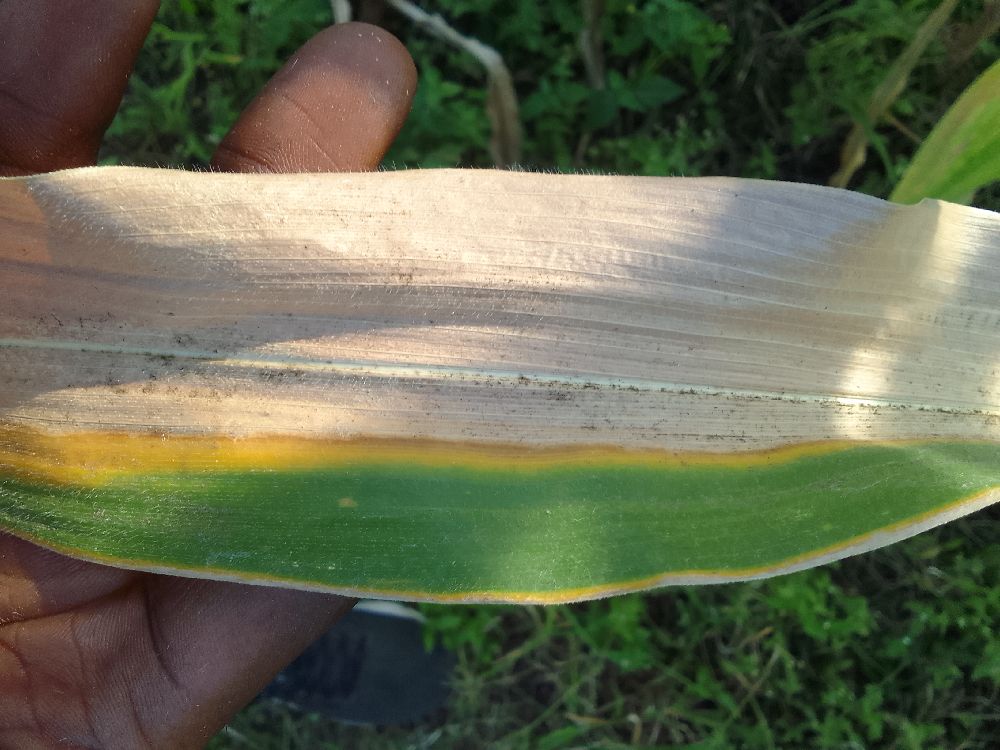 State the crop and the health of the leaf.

maize, maize lethal necrosis
